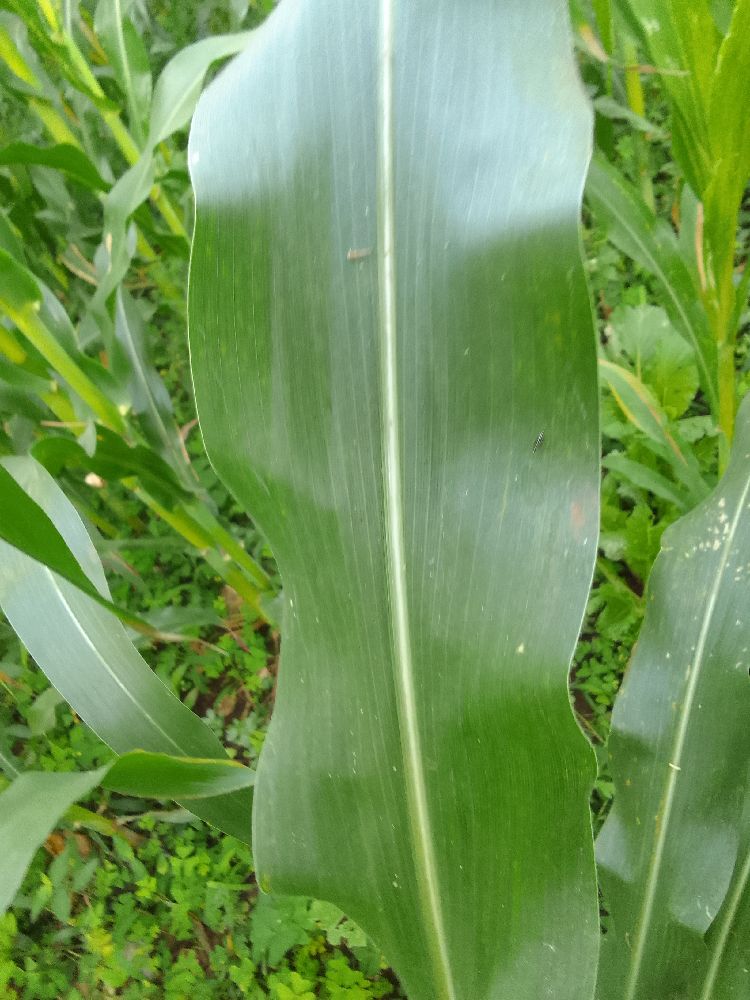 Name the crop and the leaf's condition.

maize, healthy
